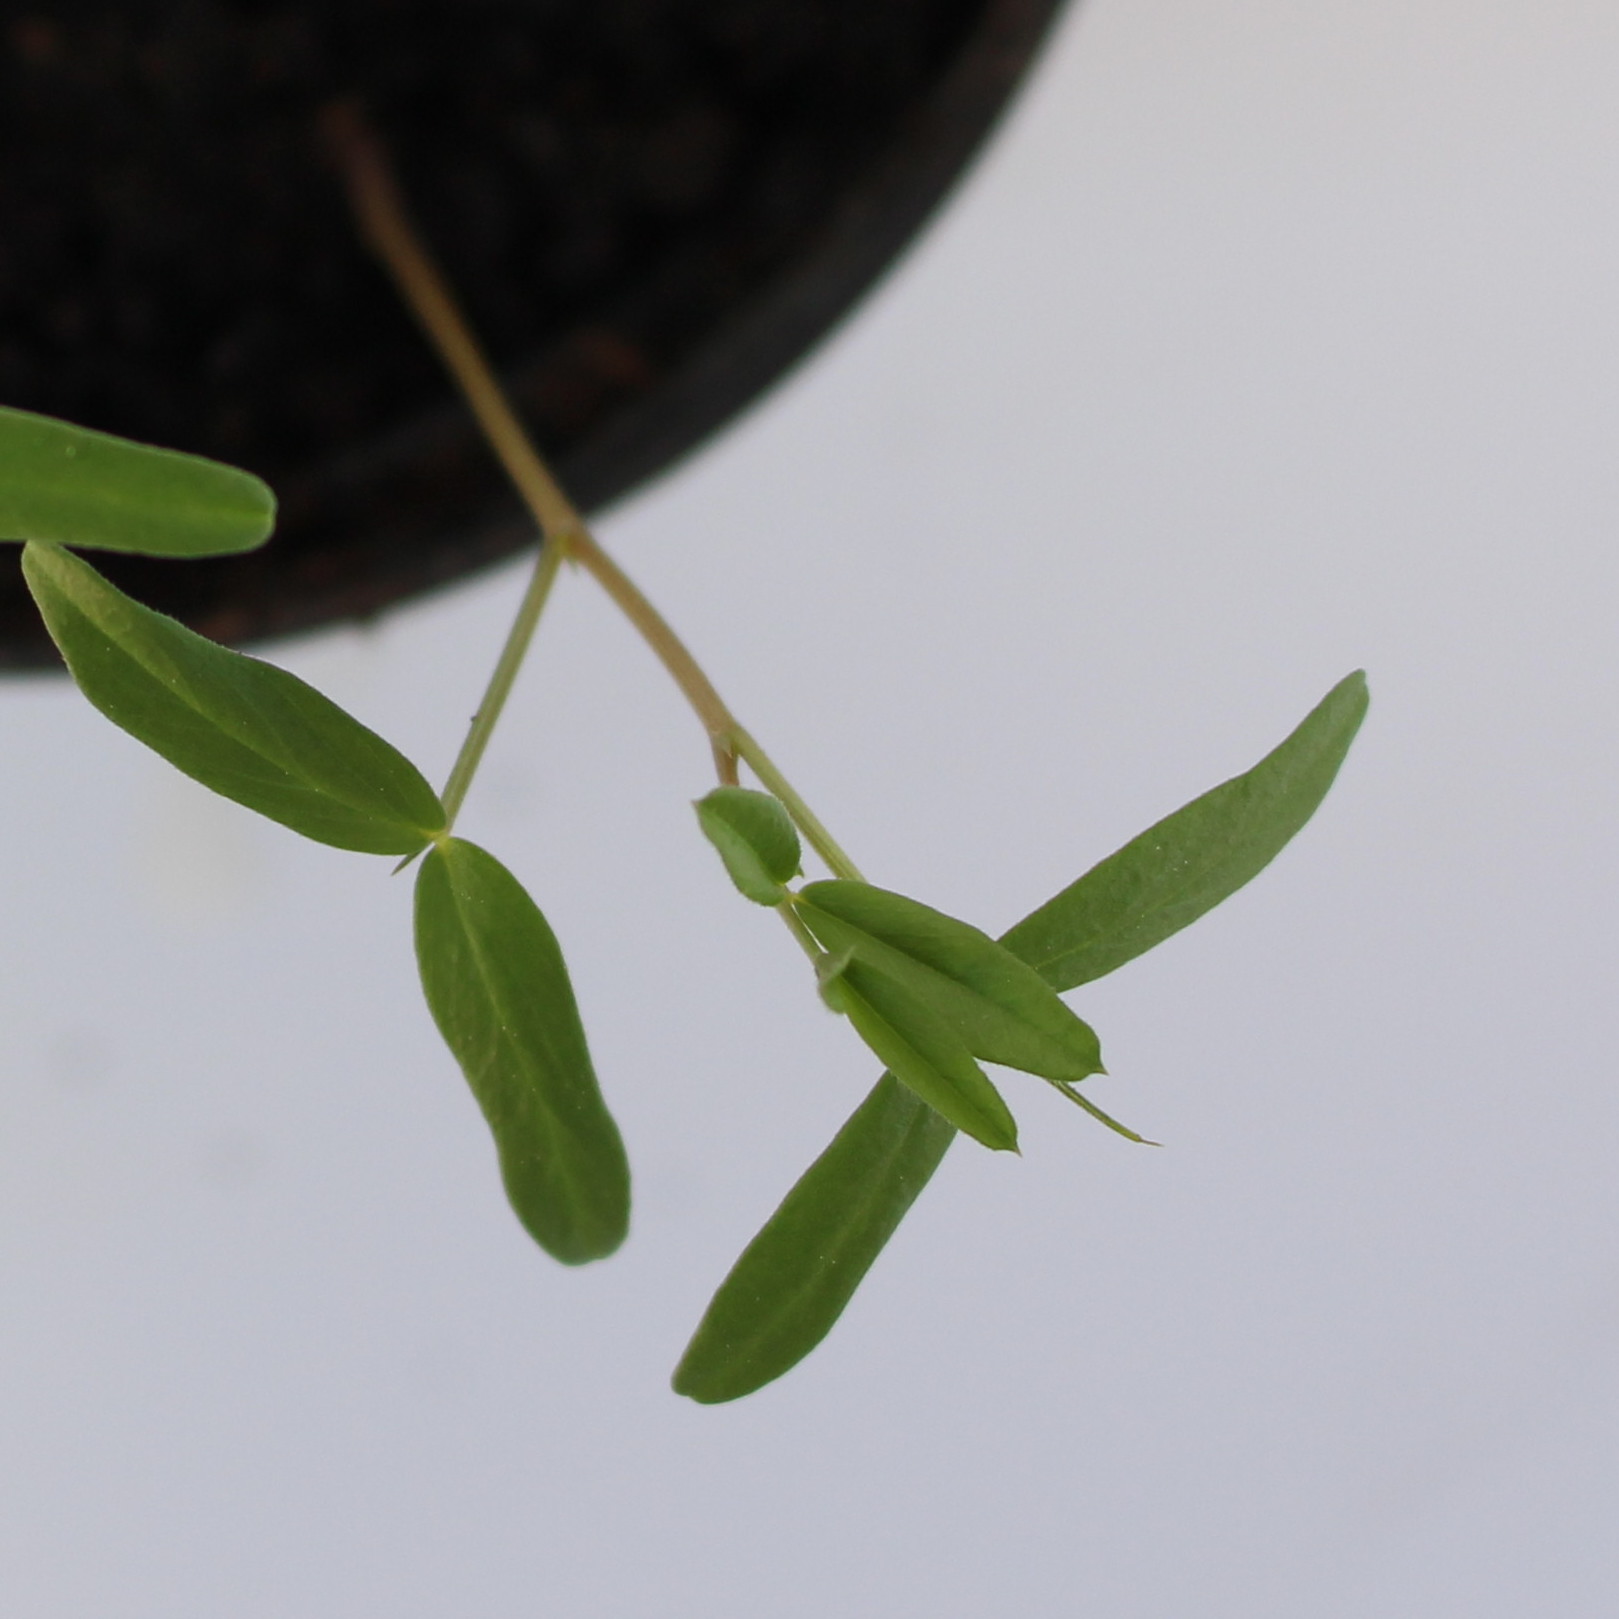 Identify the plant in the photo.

Vicia sativa
